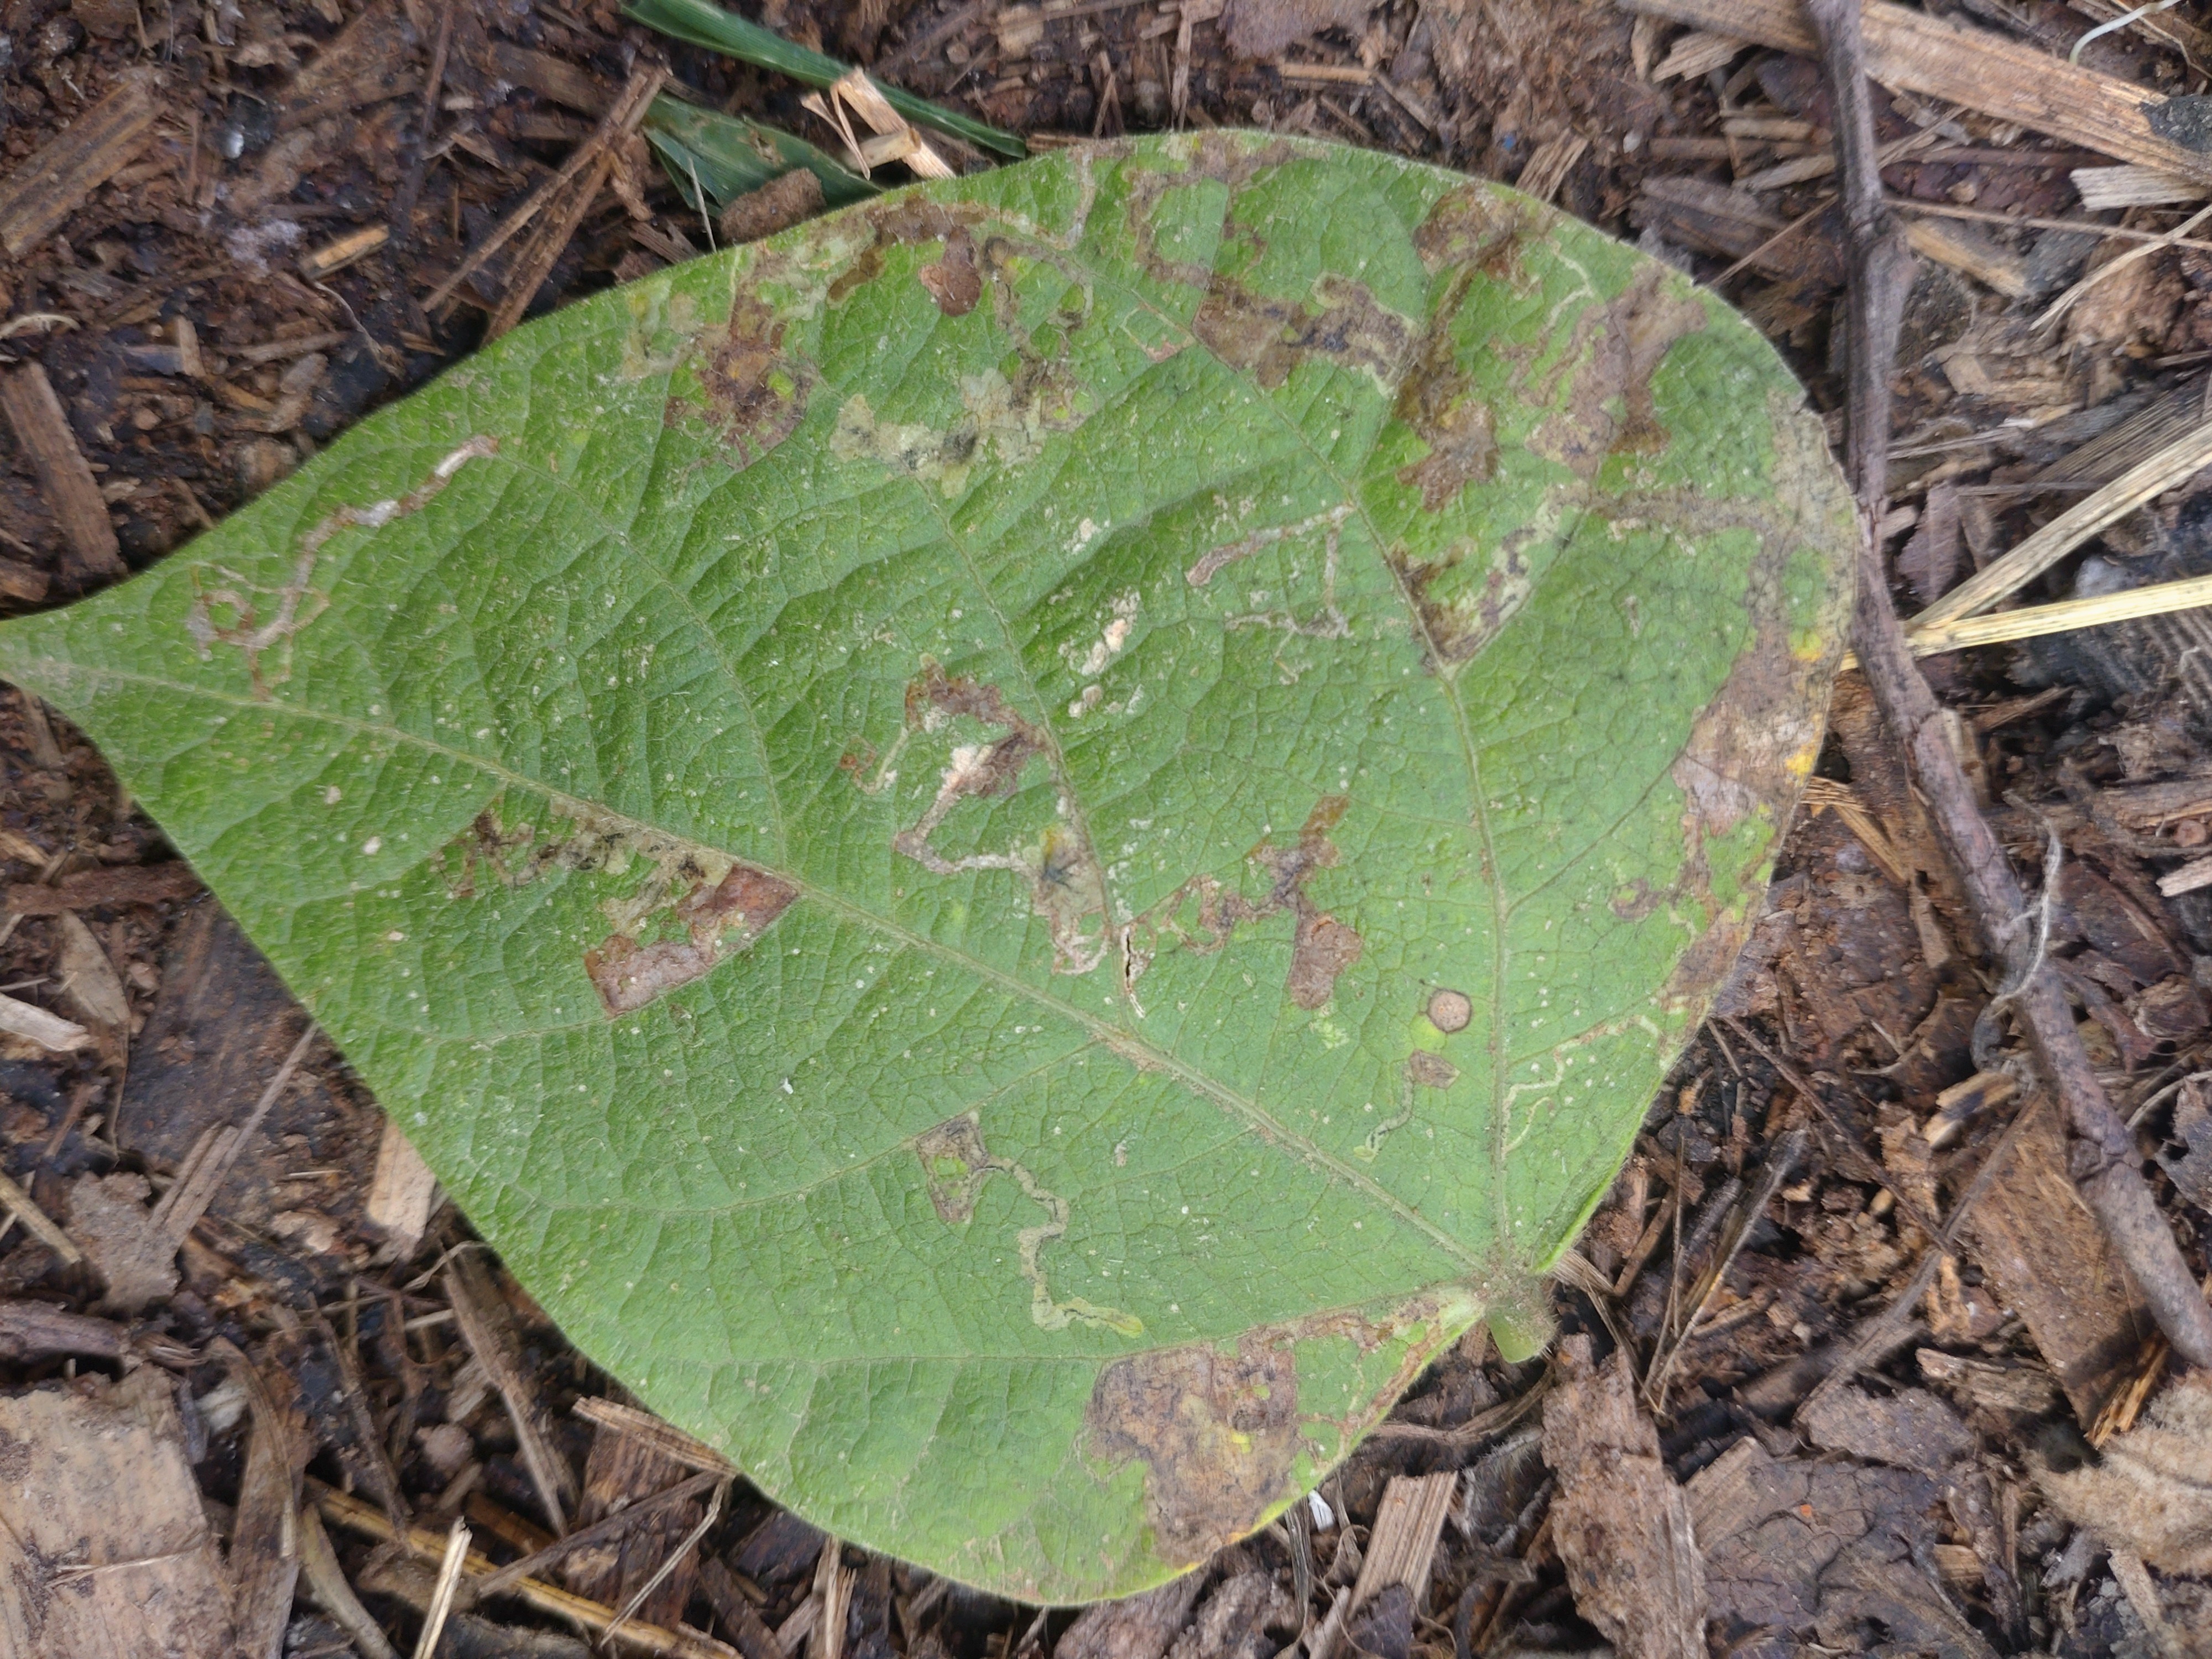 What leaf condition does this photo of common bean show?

anthracnose
